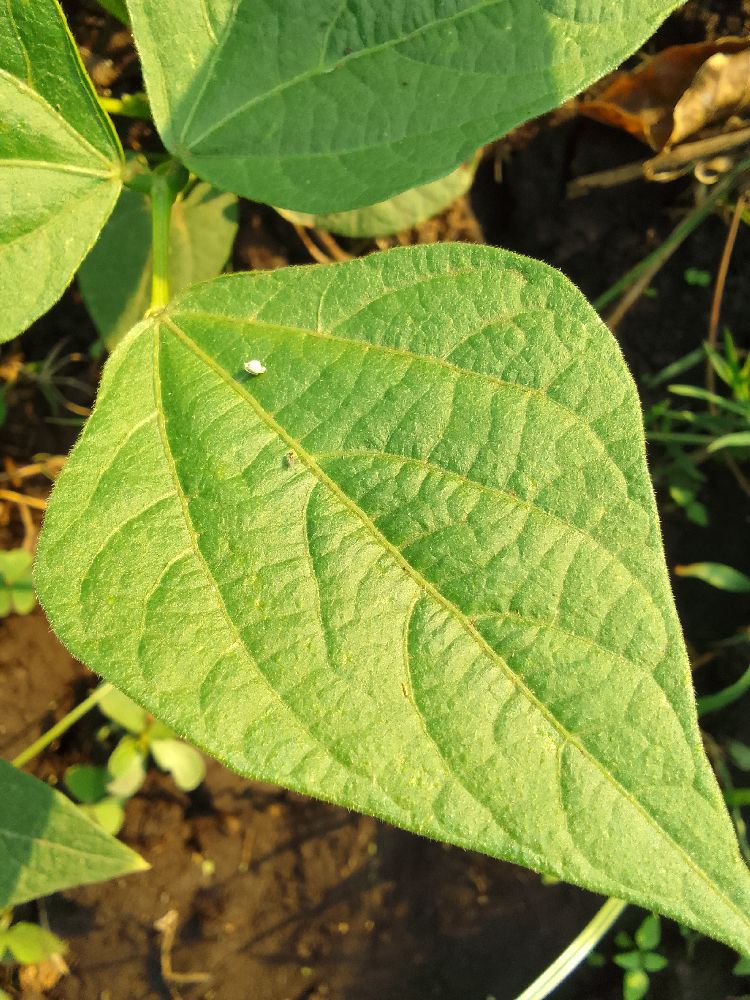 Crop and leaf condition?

common bean, healthy
